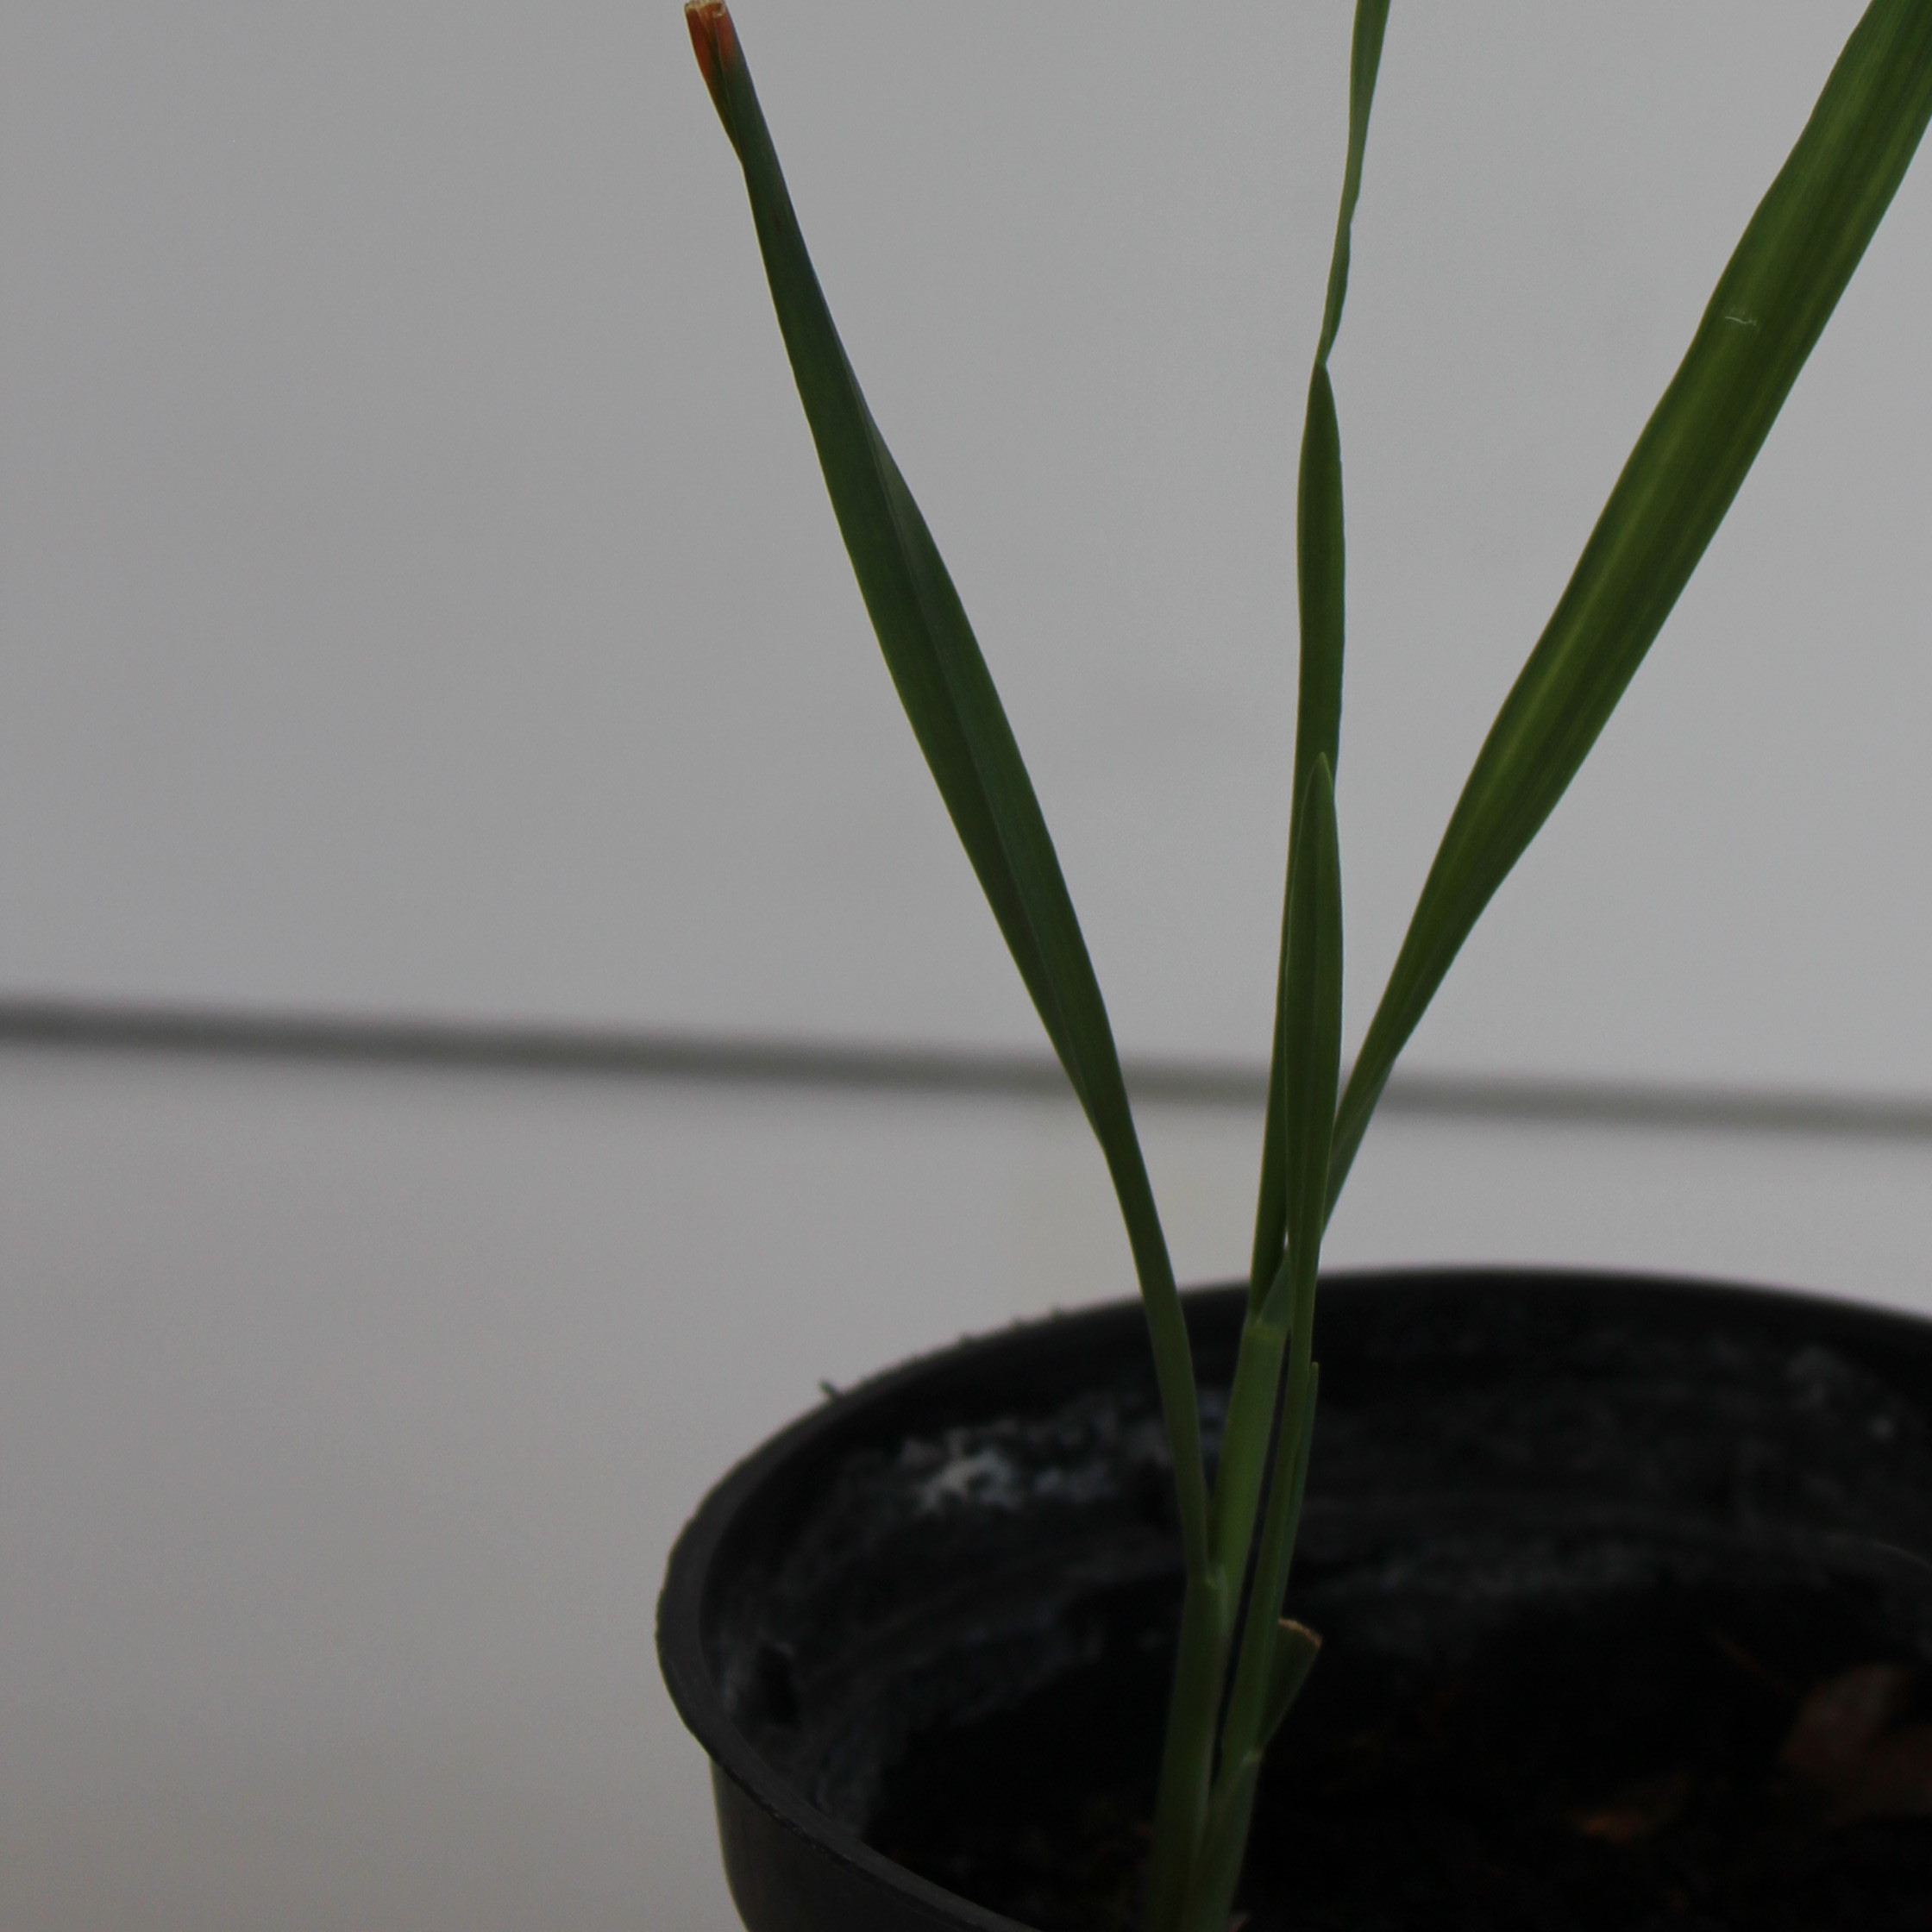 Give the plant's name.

Avena sterilis
